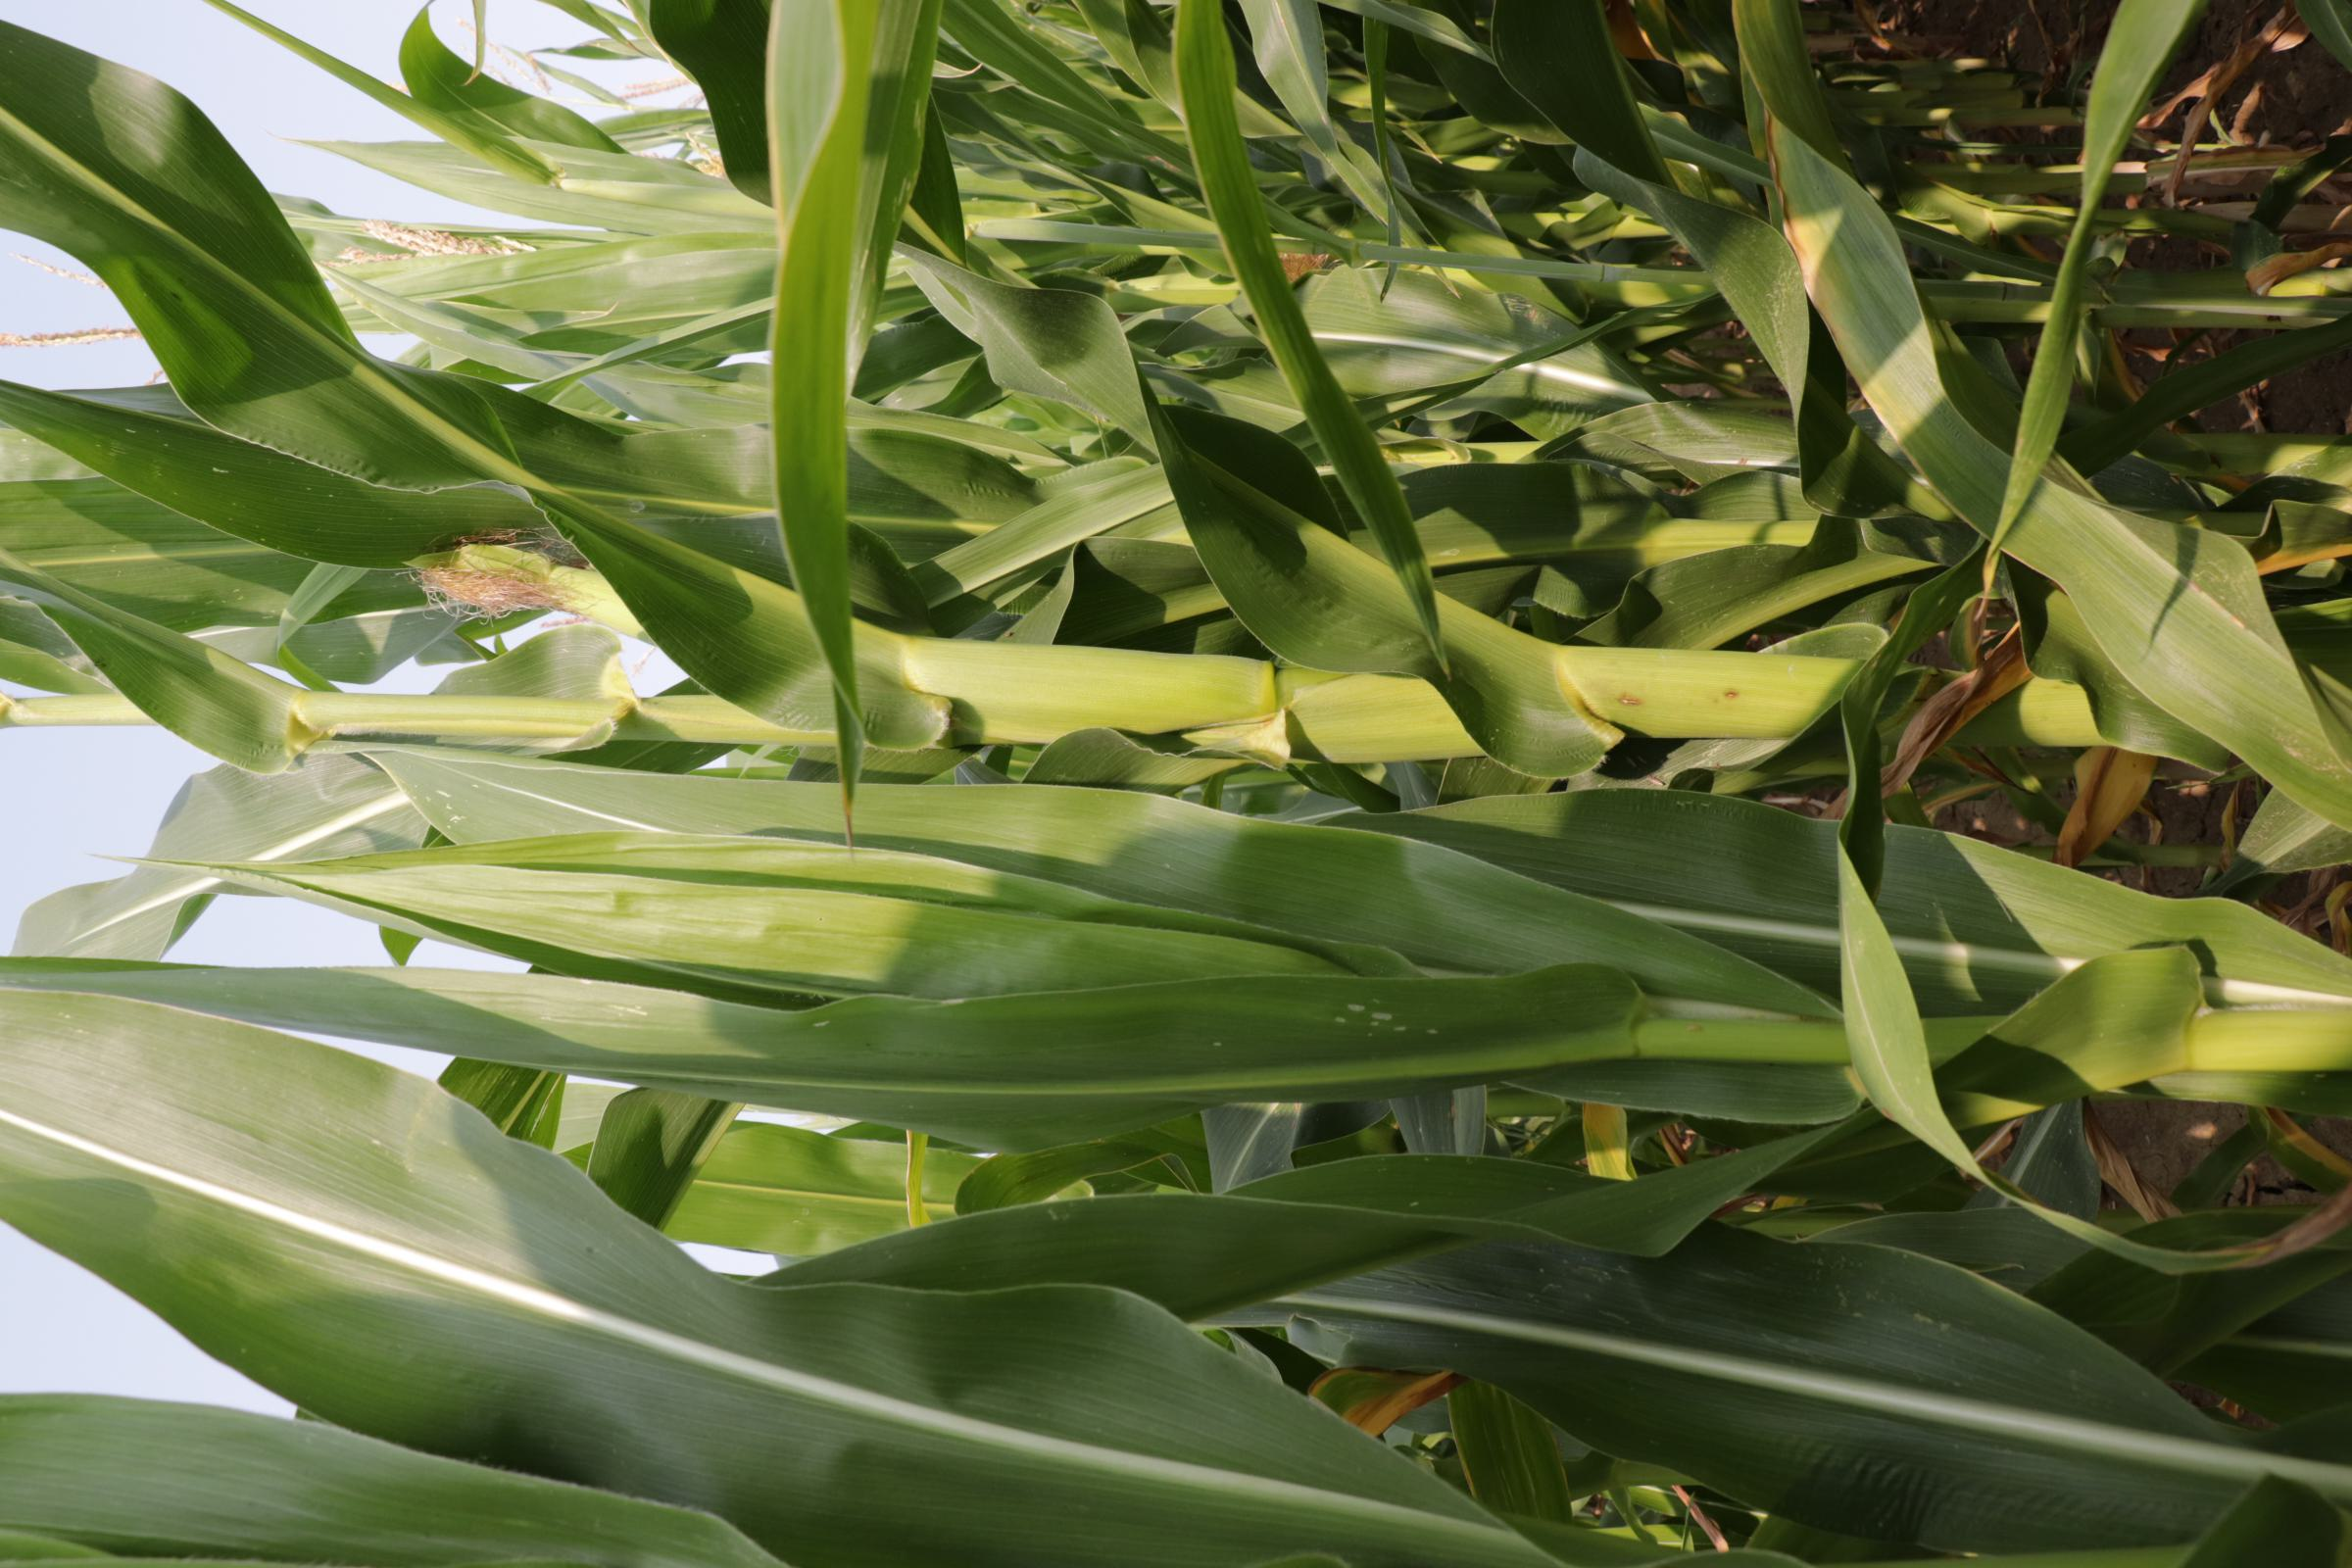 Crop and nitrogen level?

maize, reduced nitrogen fertilisation
